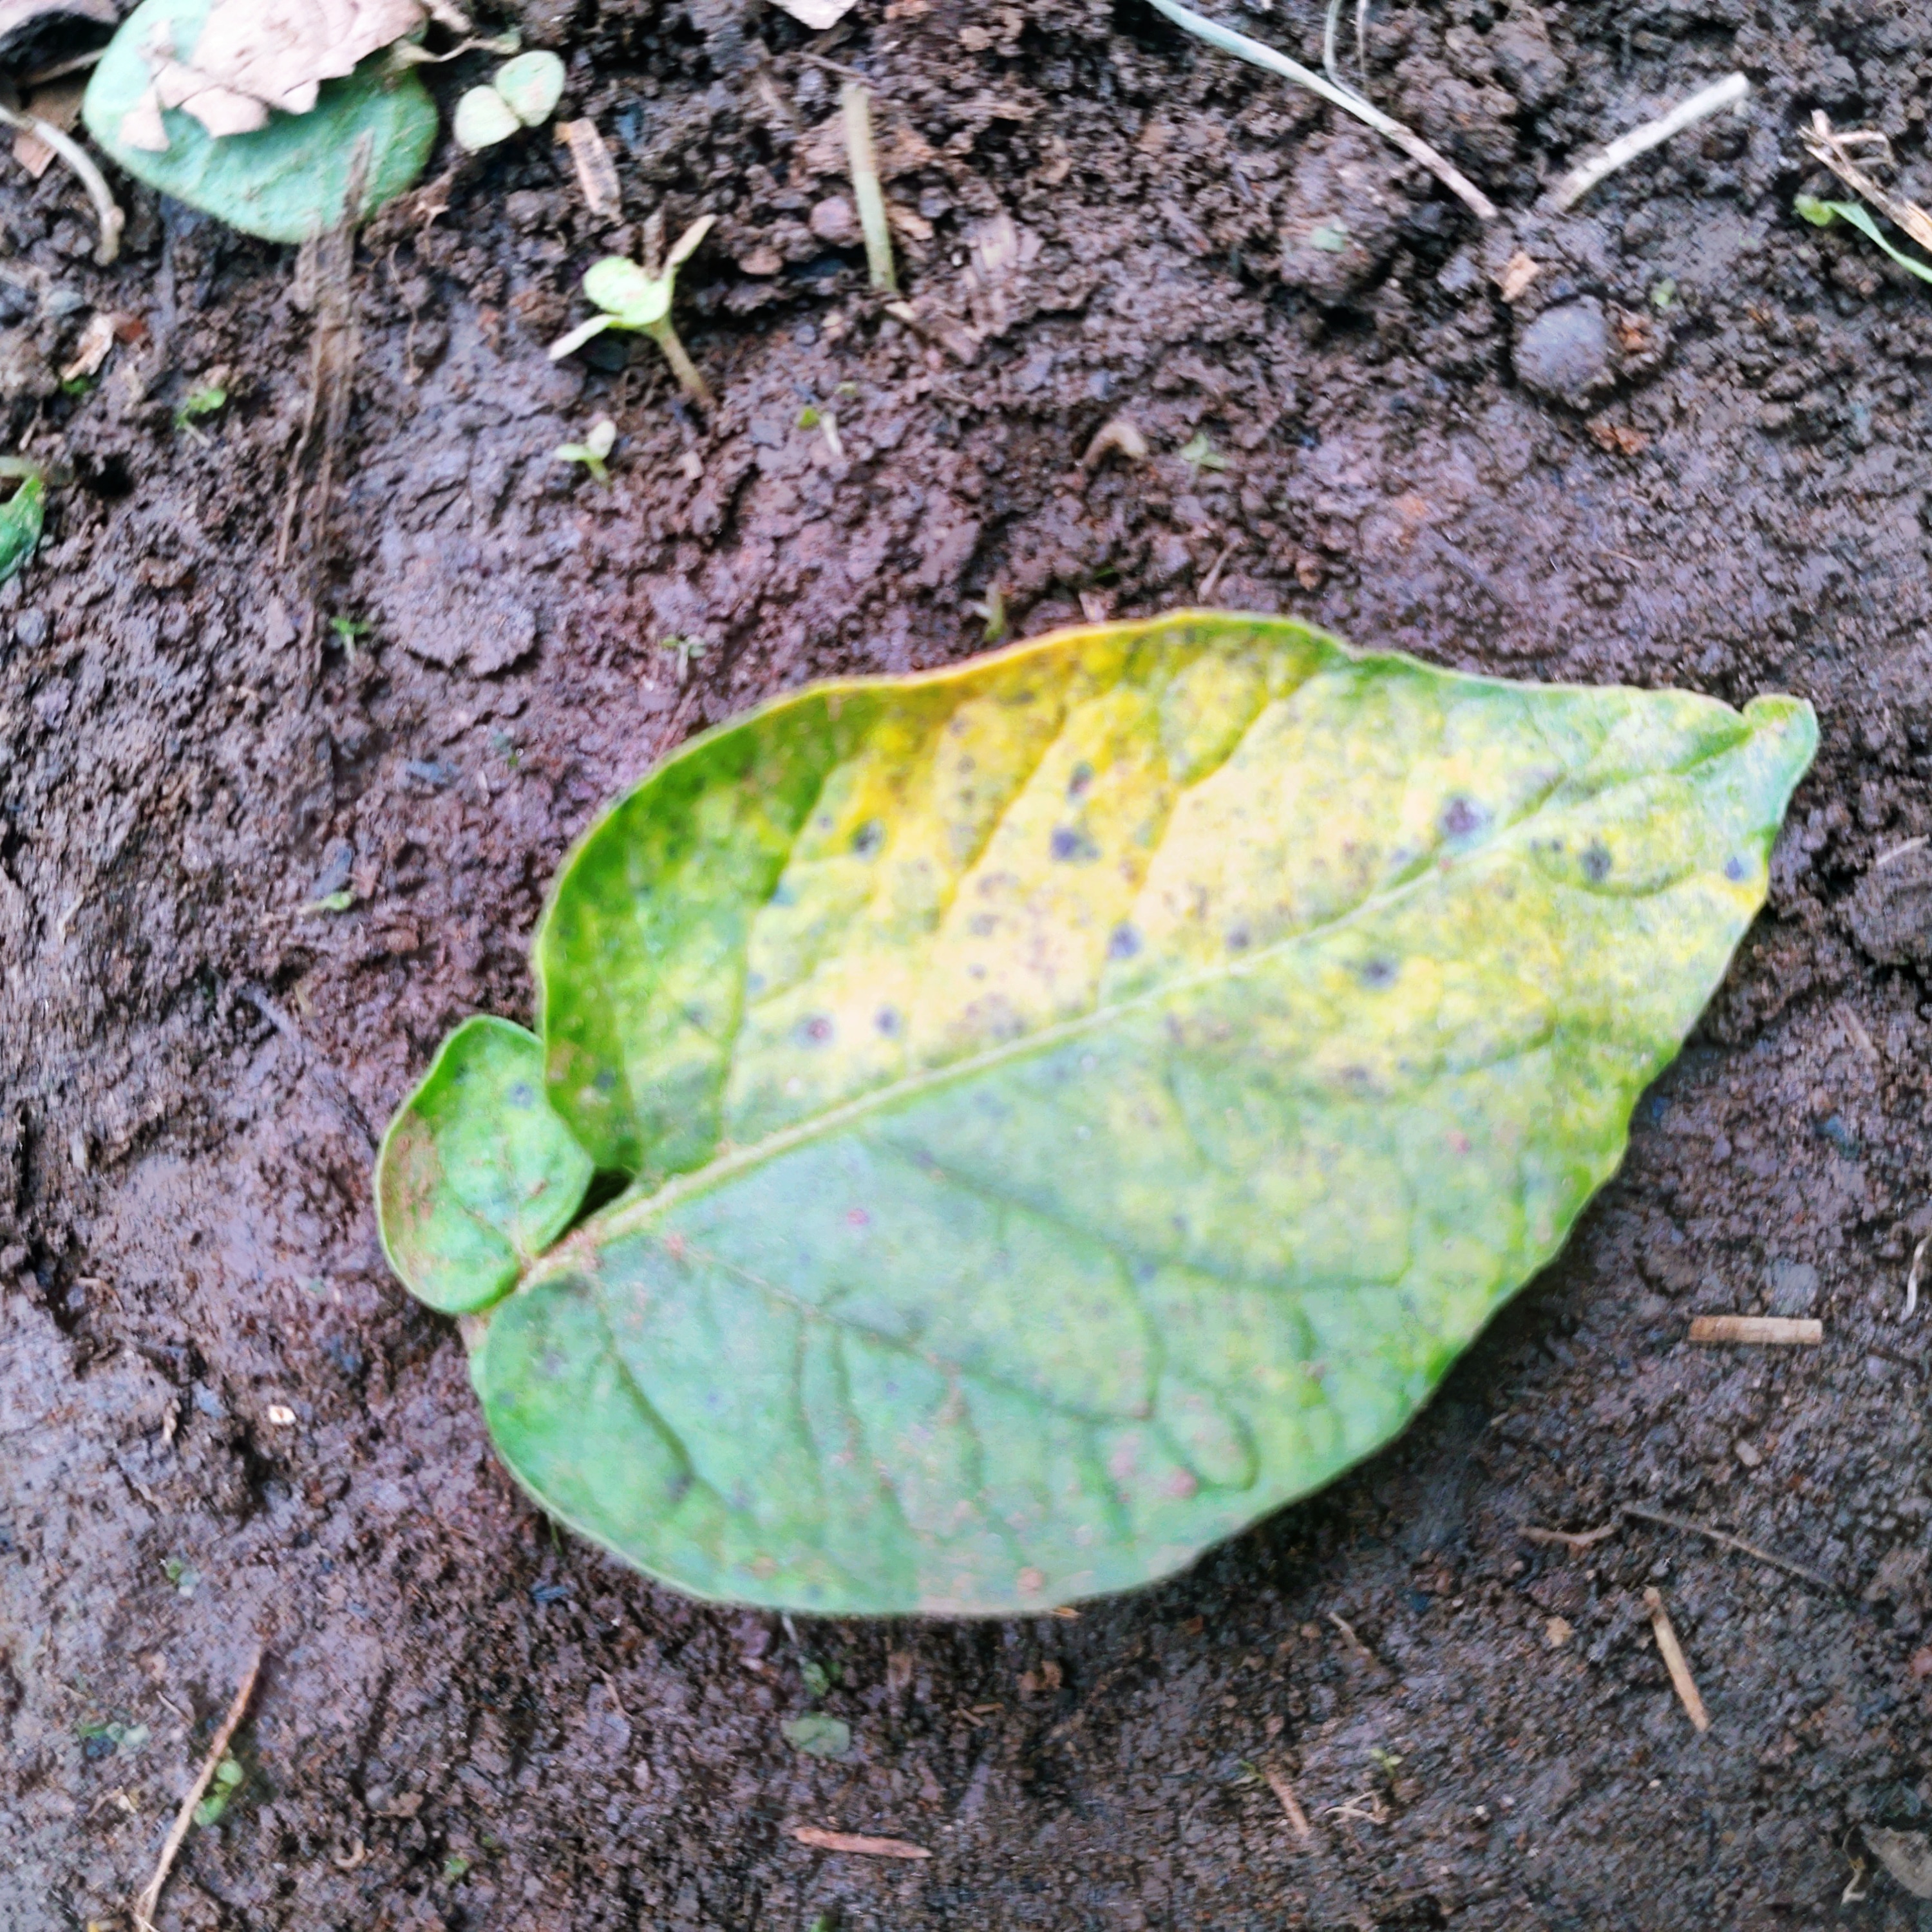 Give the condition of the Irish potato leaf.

late blight
